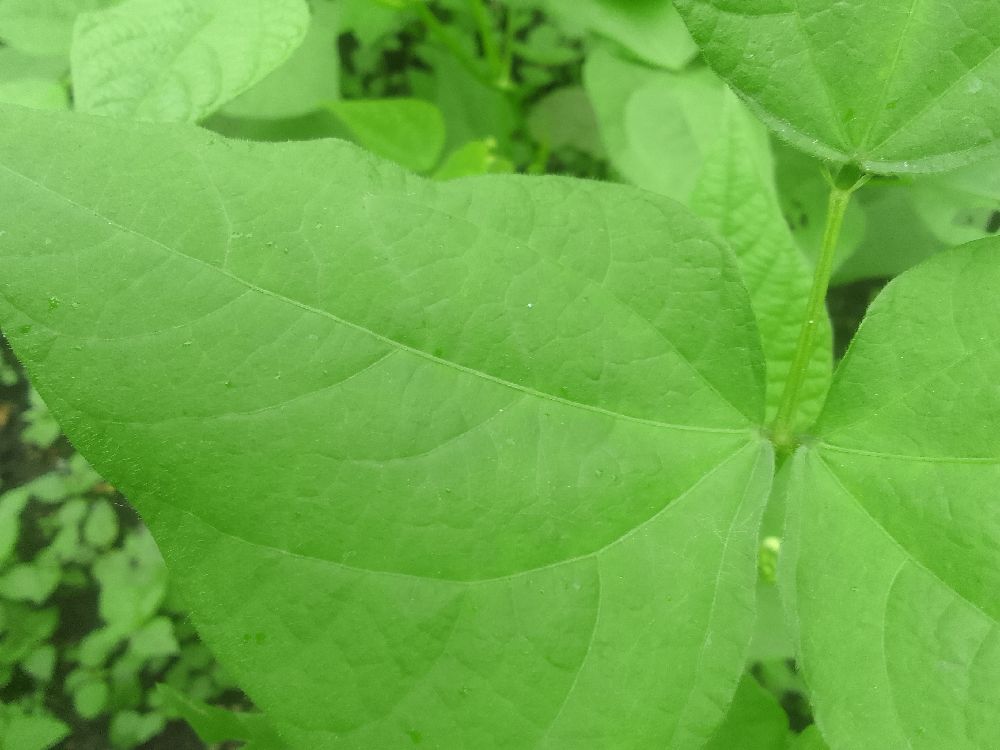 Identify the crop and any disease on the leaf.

common bean, healthy
